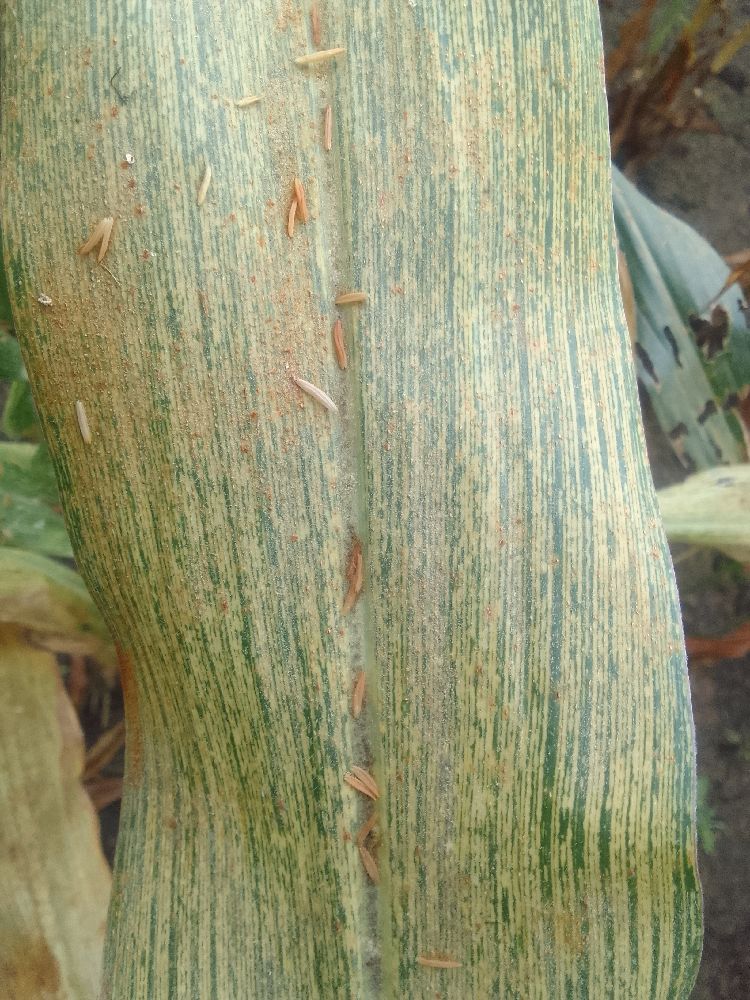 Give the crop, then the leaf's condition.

maize, maize streak virus
